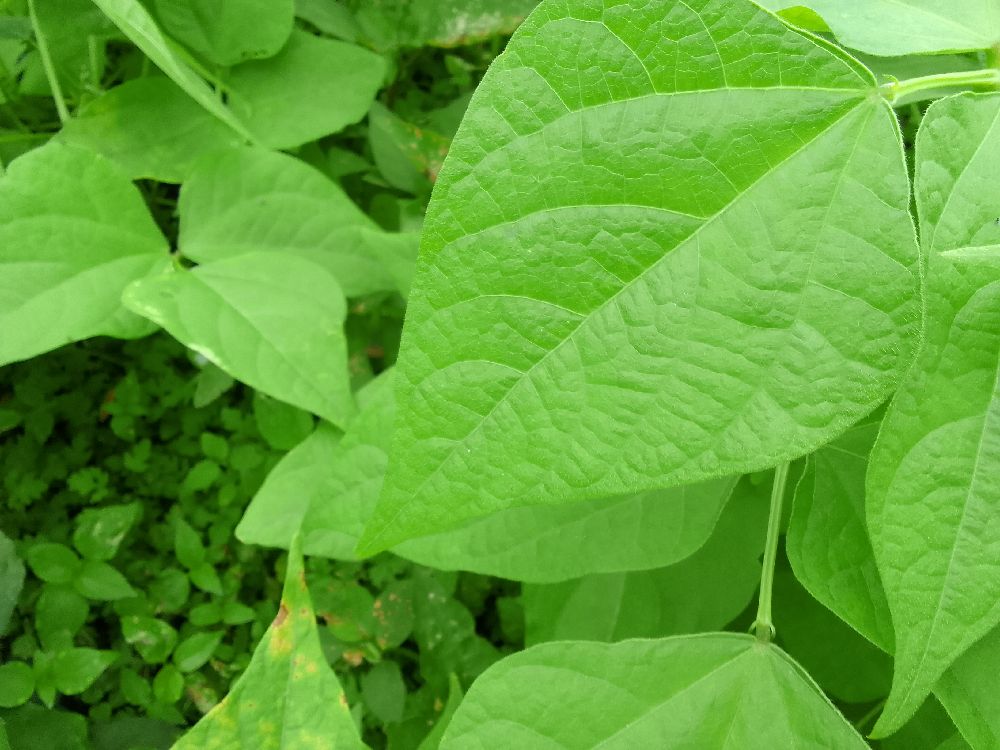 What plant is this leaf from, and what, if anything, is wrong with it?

common bean, healthy
